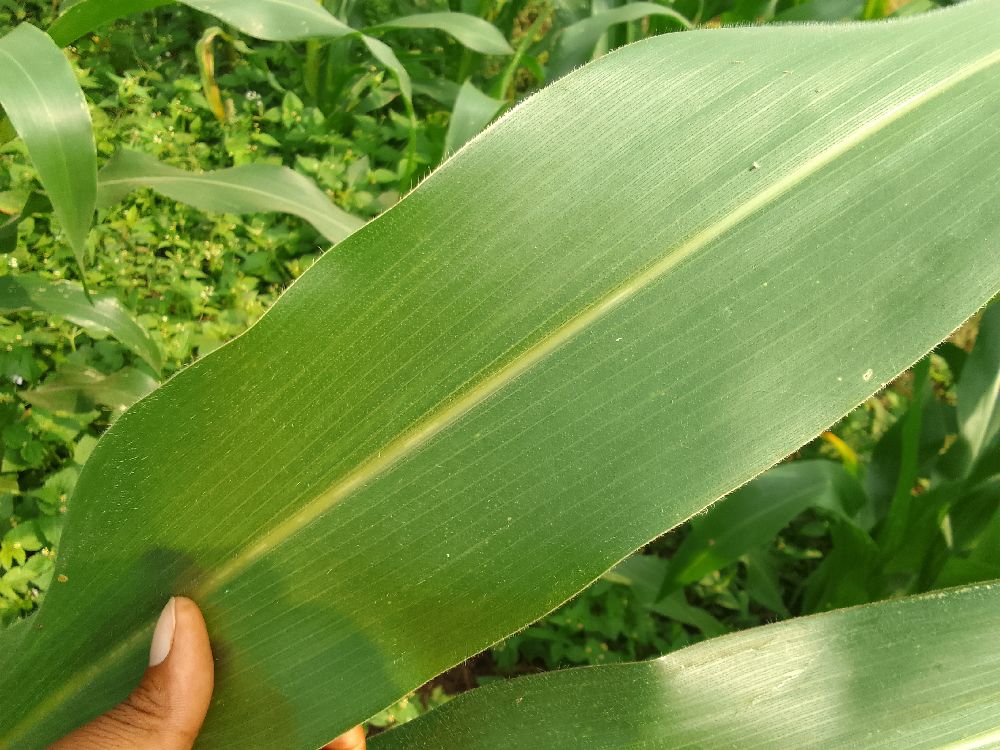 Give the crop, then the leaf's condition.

maize, healthy
